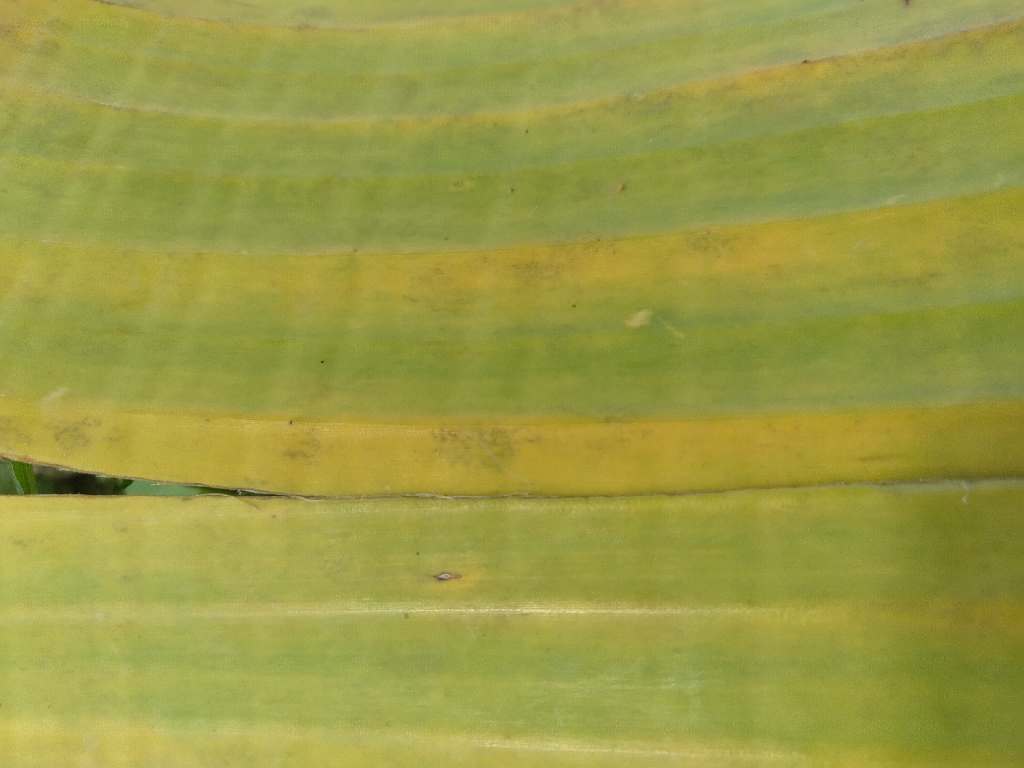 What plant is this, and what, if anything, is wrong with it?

banana, fusarium wilt race 1
